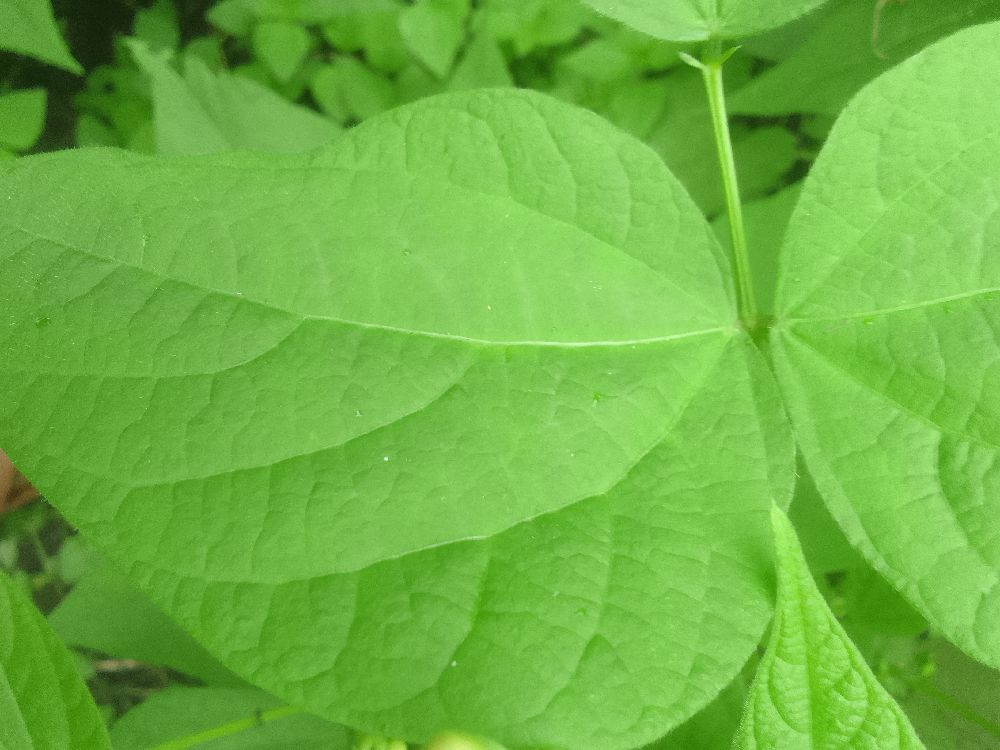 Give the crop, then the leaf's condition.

common bean, healthy
